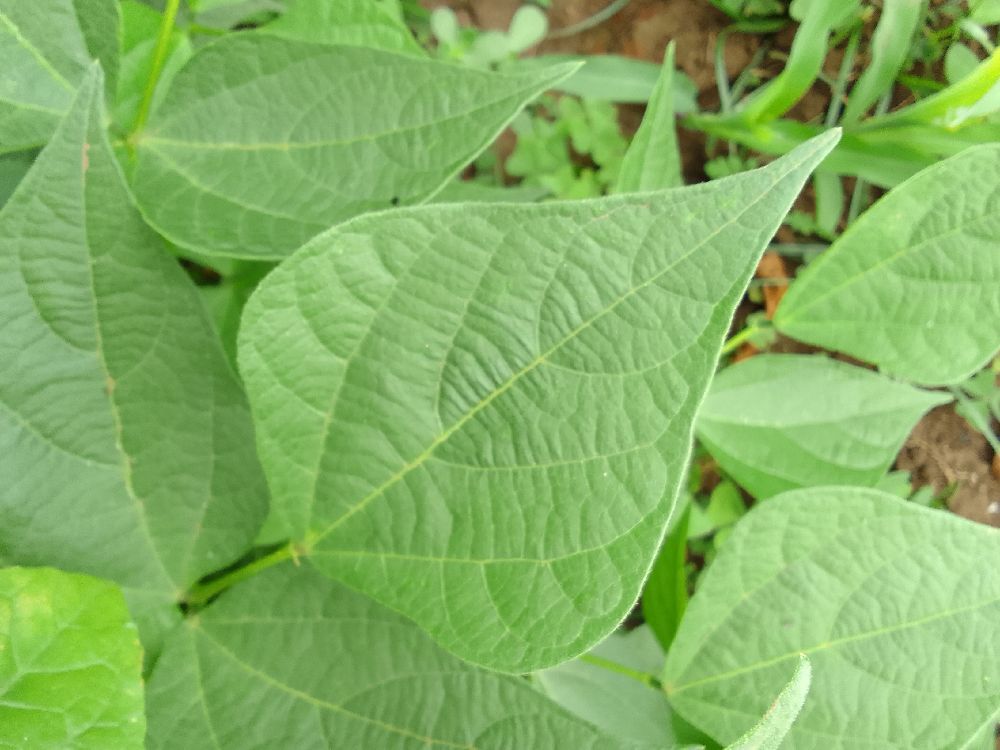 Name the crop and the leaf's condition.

common bean, healthy
